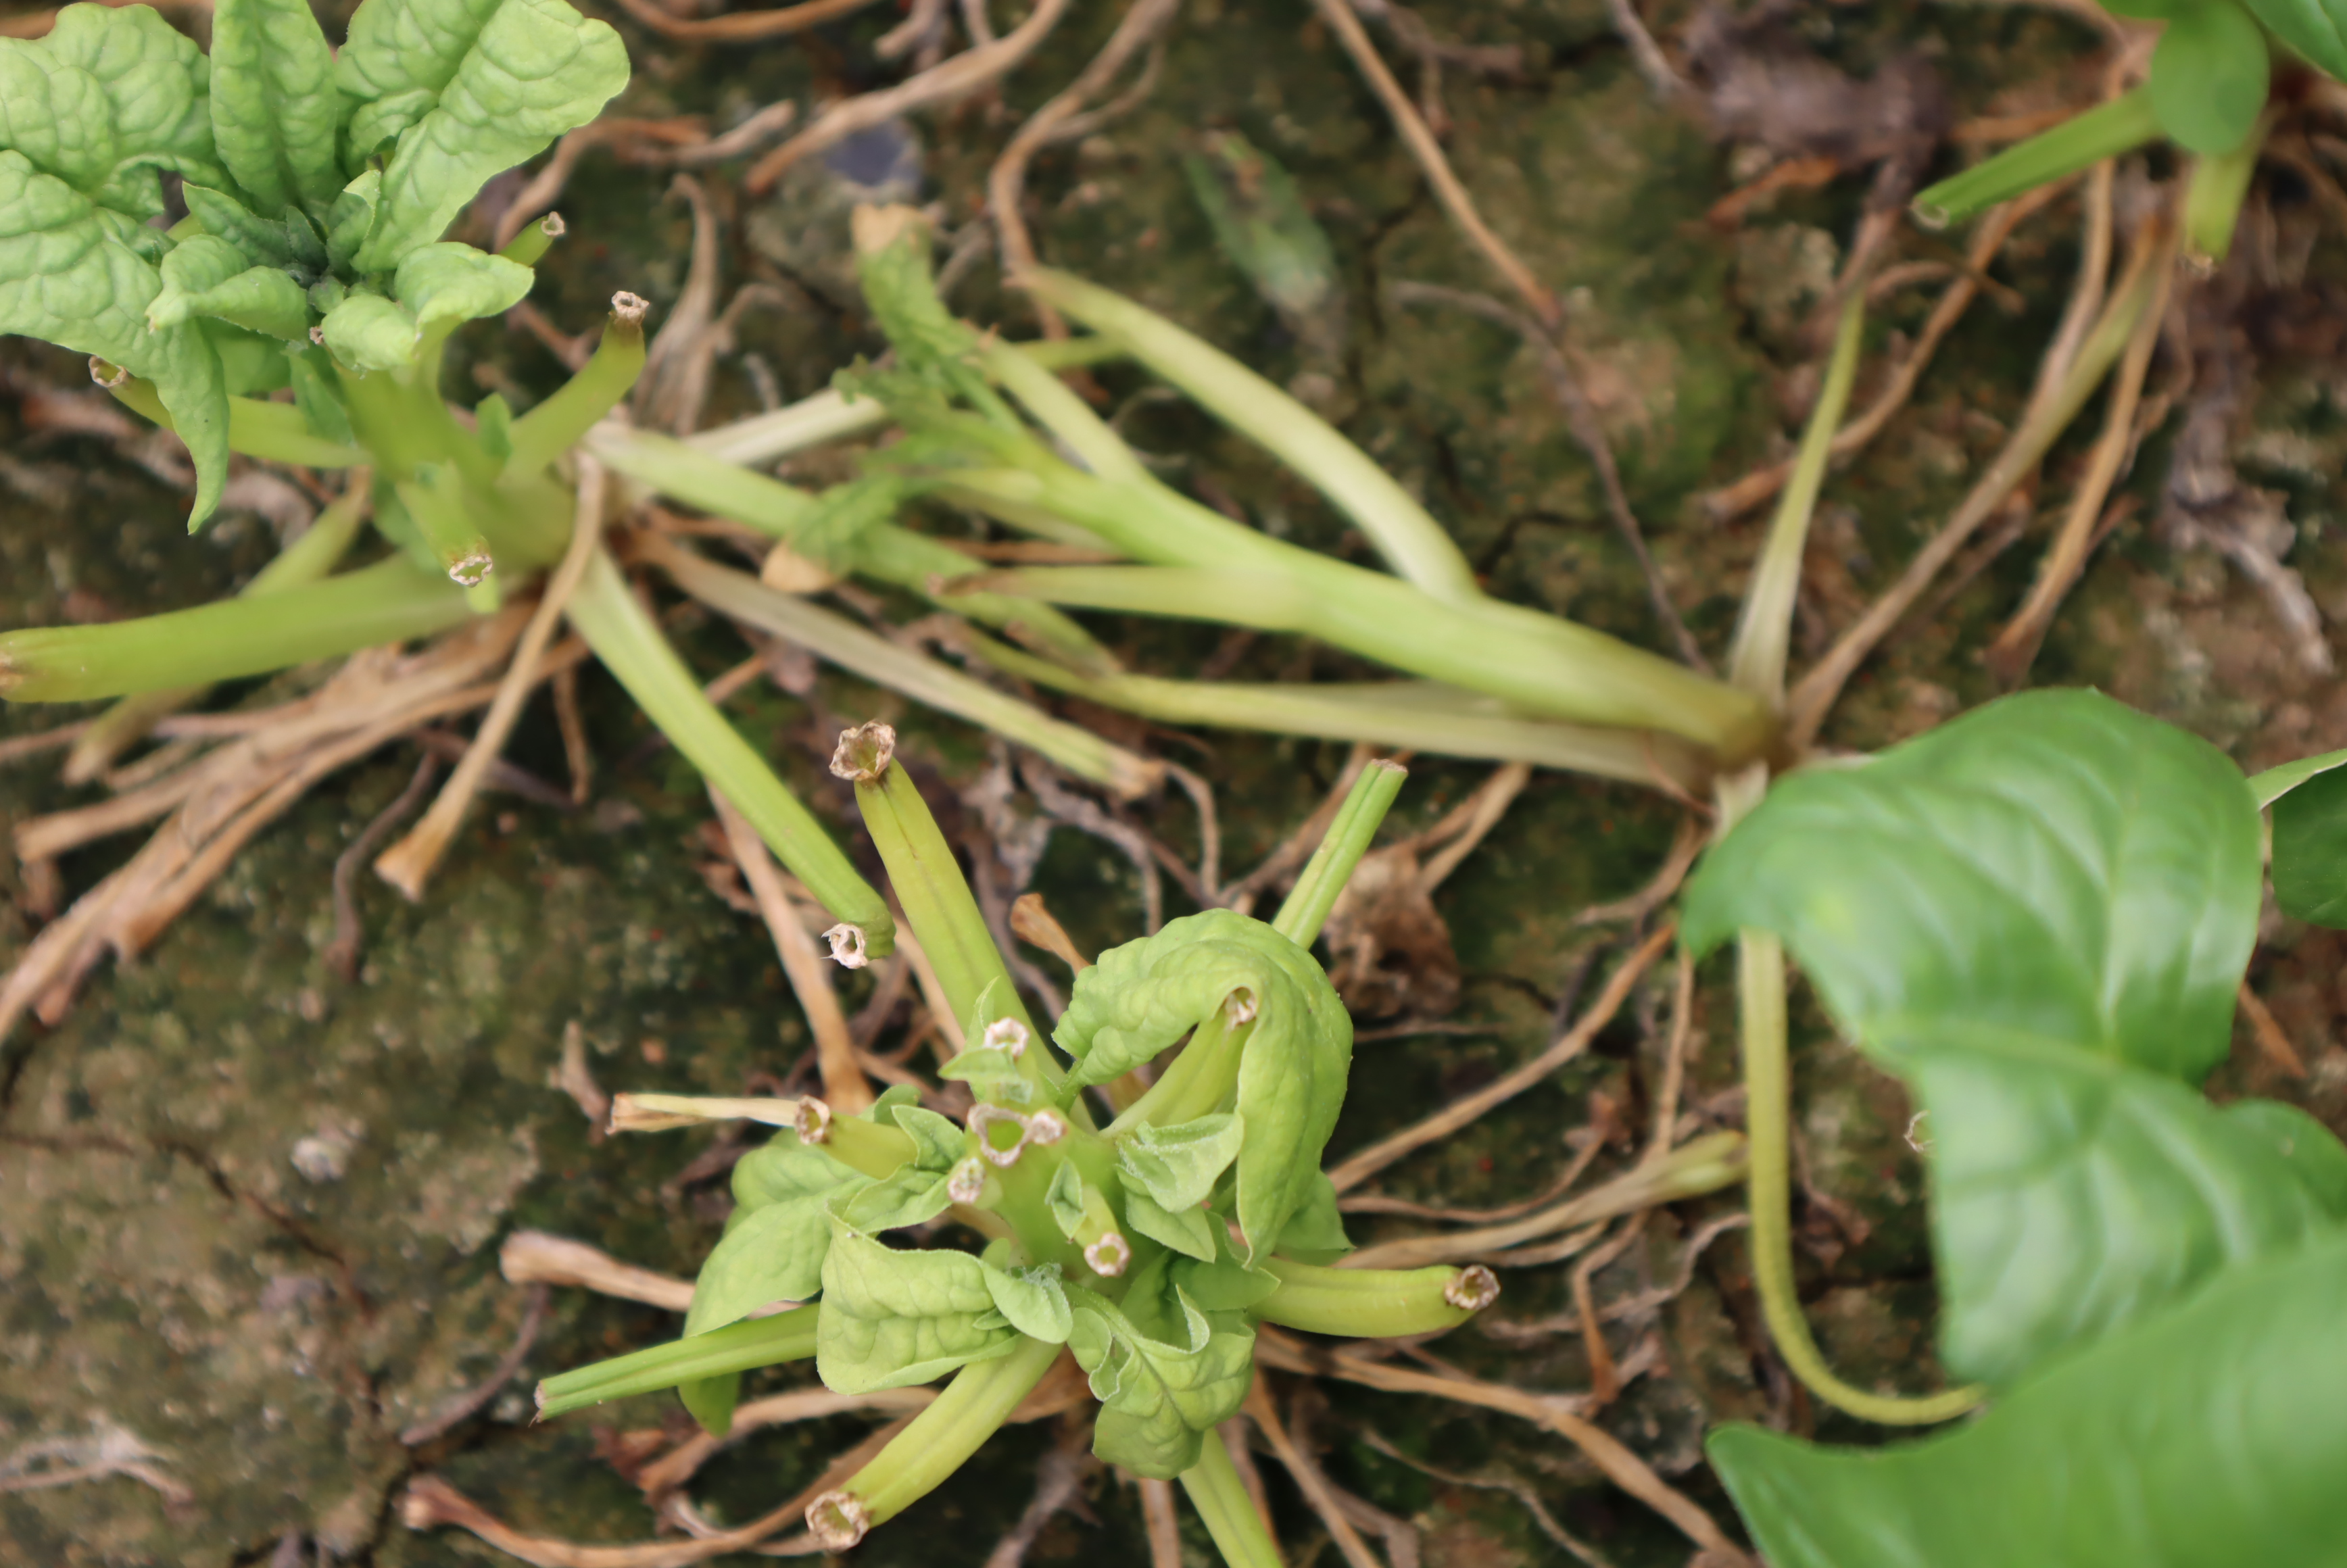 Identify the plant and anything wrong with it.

spinach, mechanical damage, root rot
